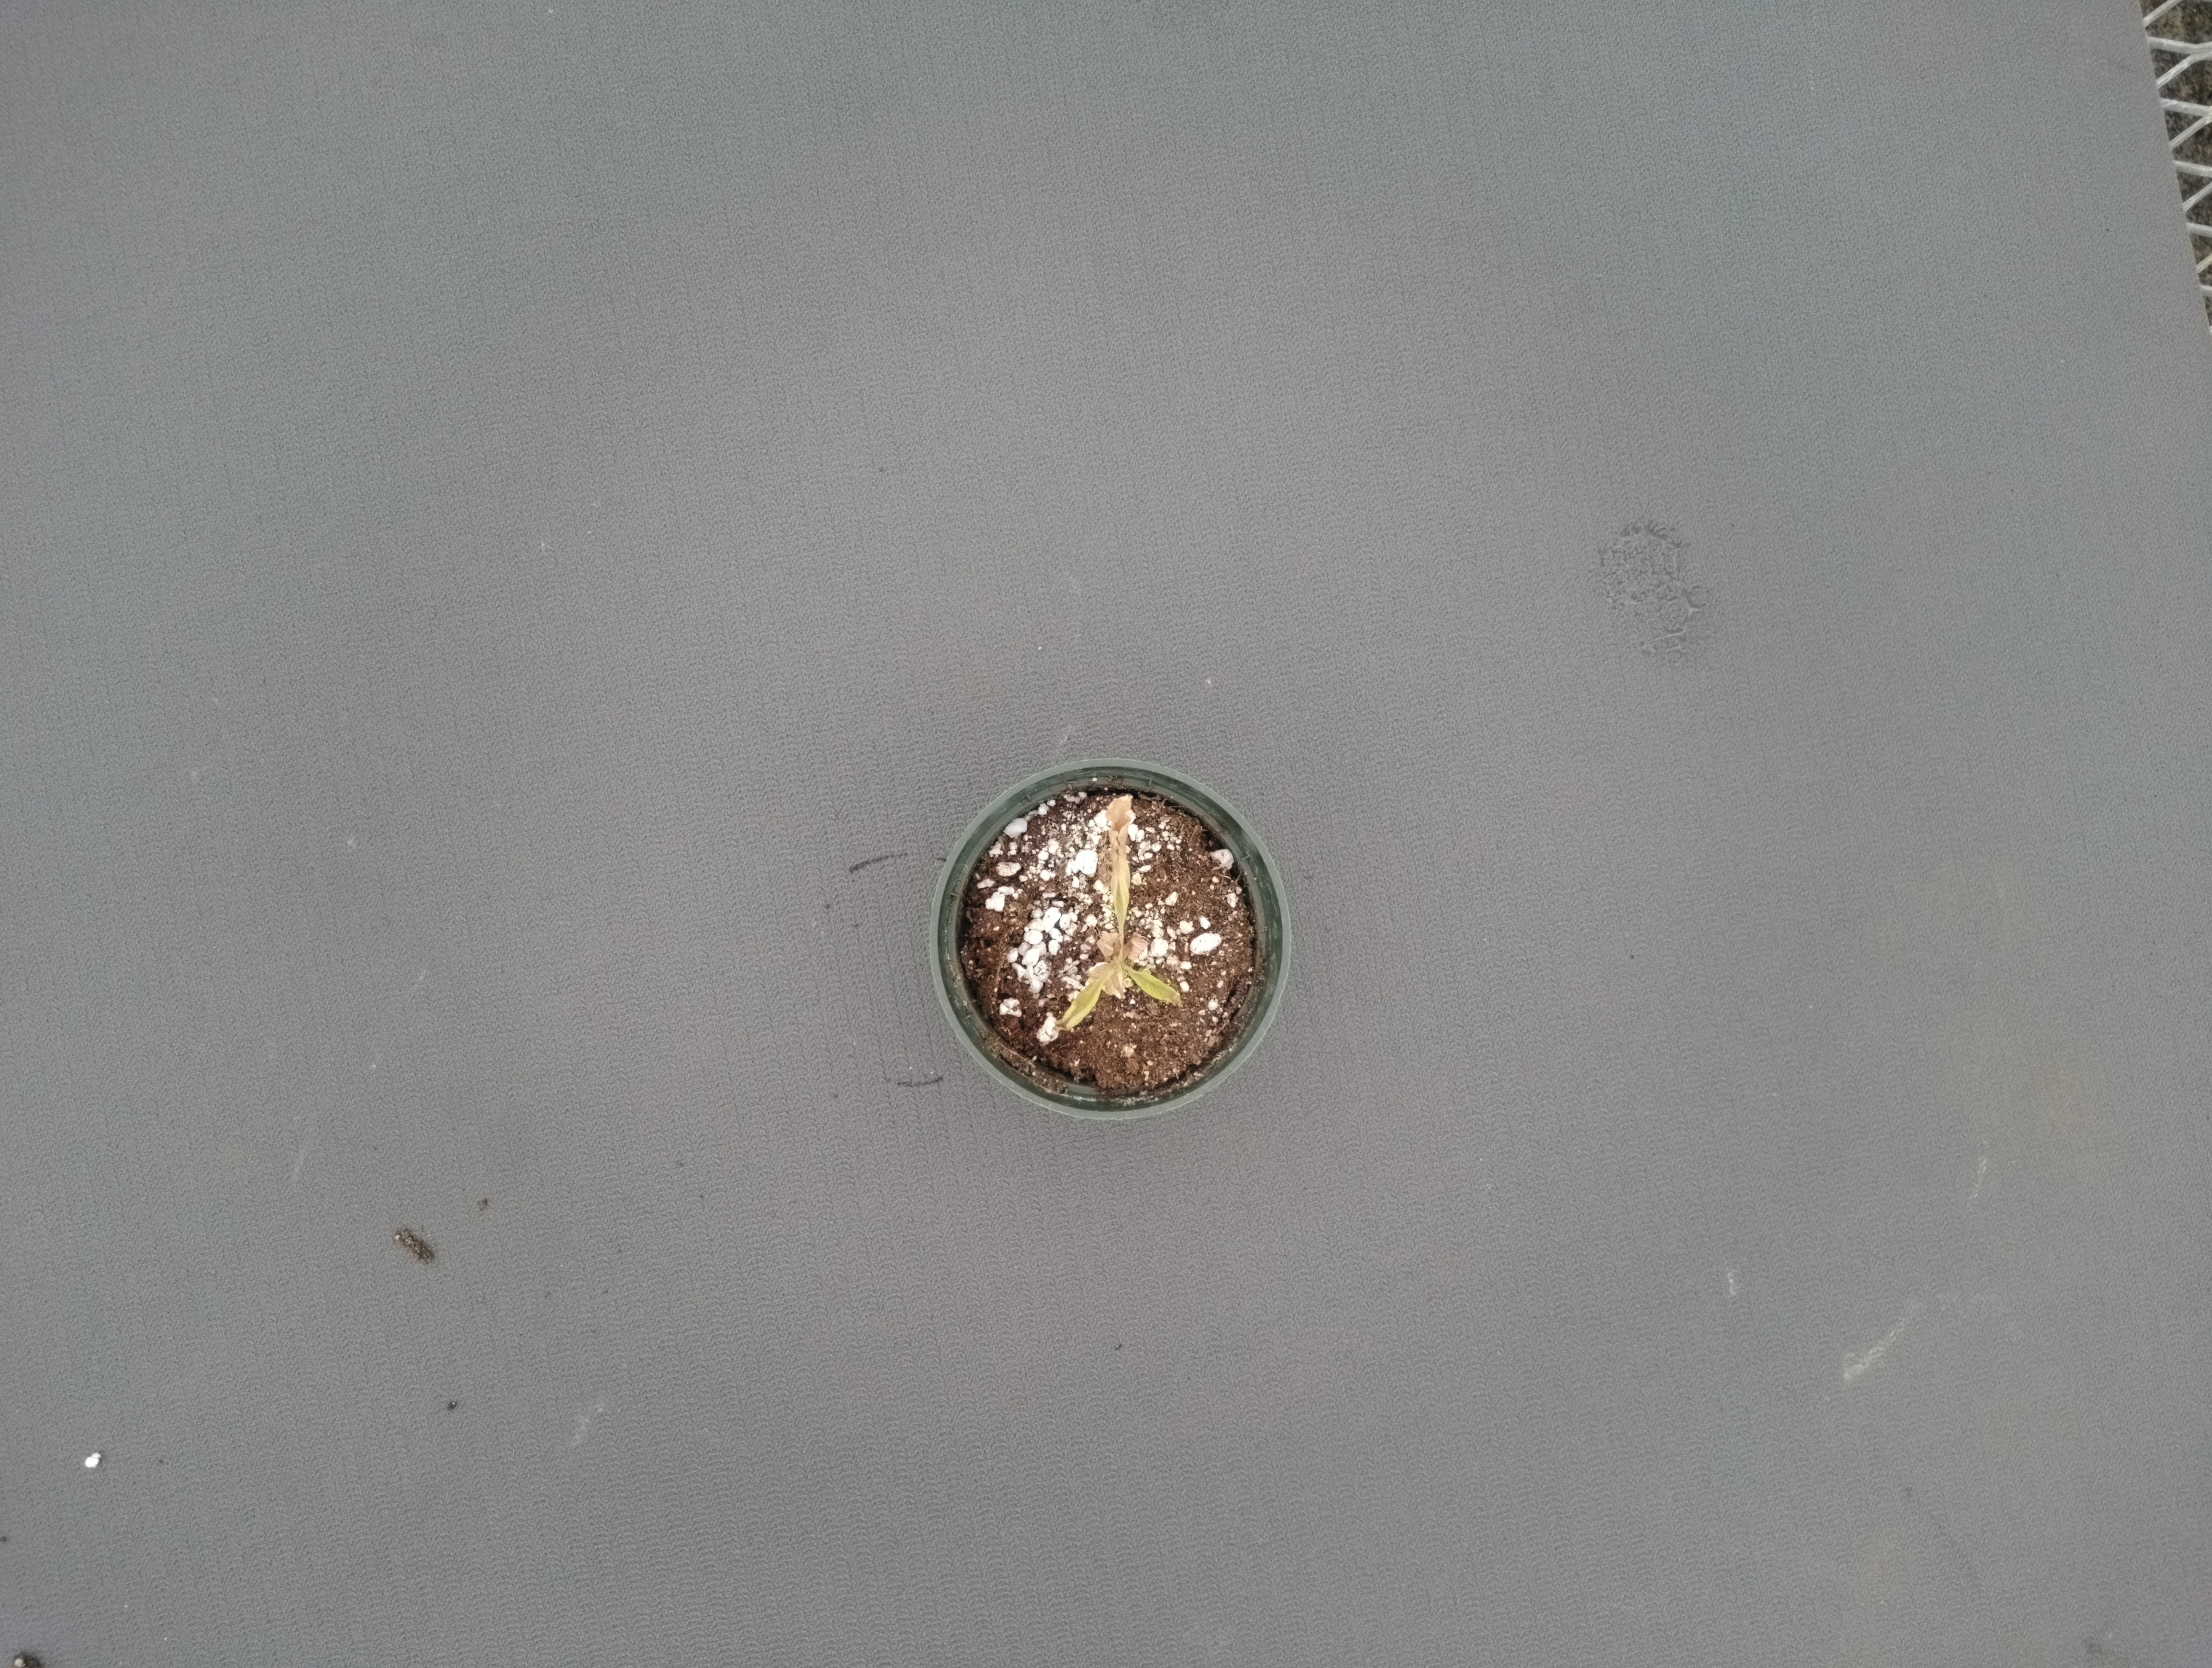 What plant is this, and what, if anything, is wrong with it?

waterhemp, chlorosis necrosis
